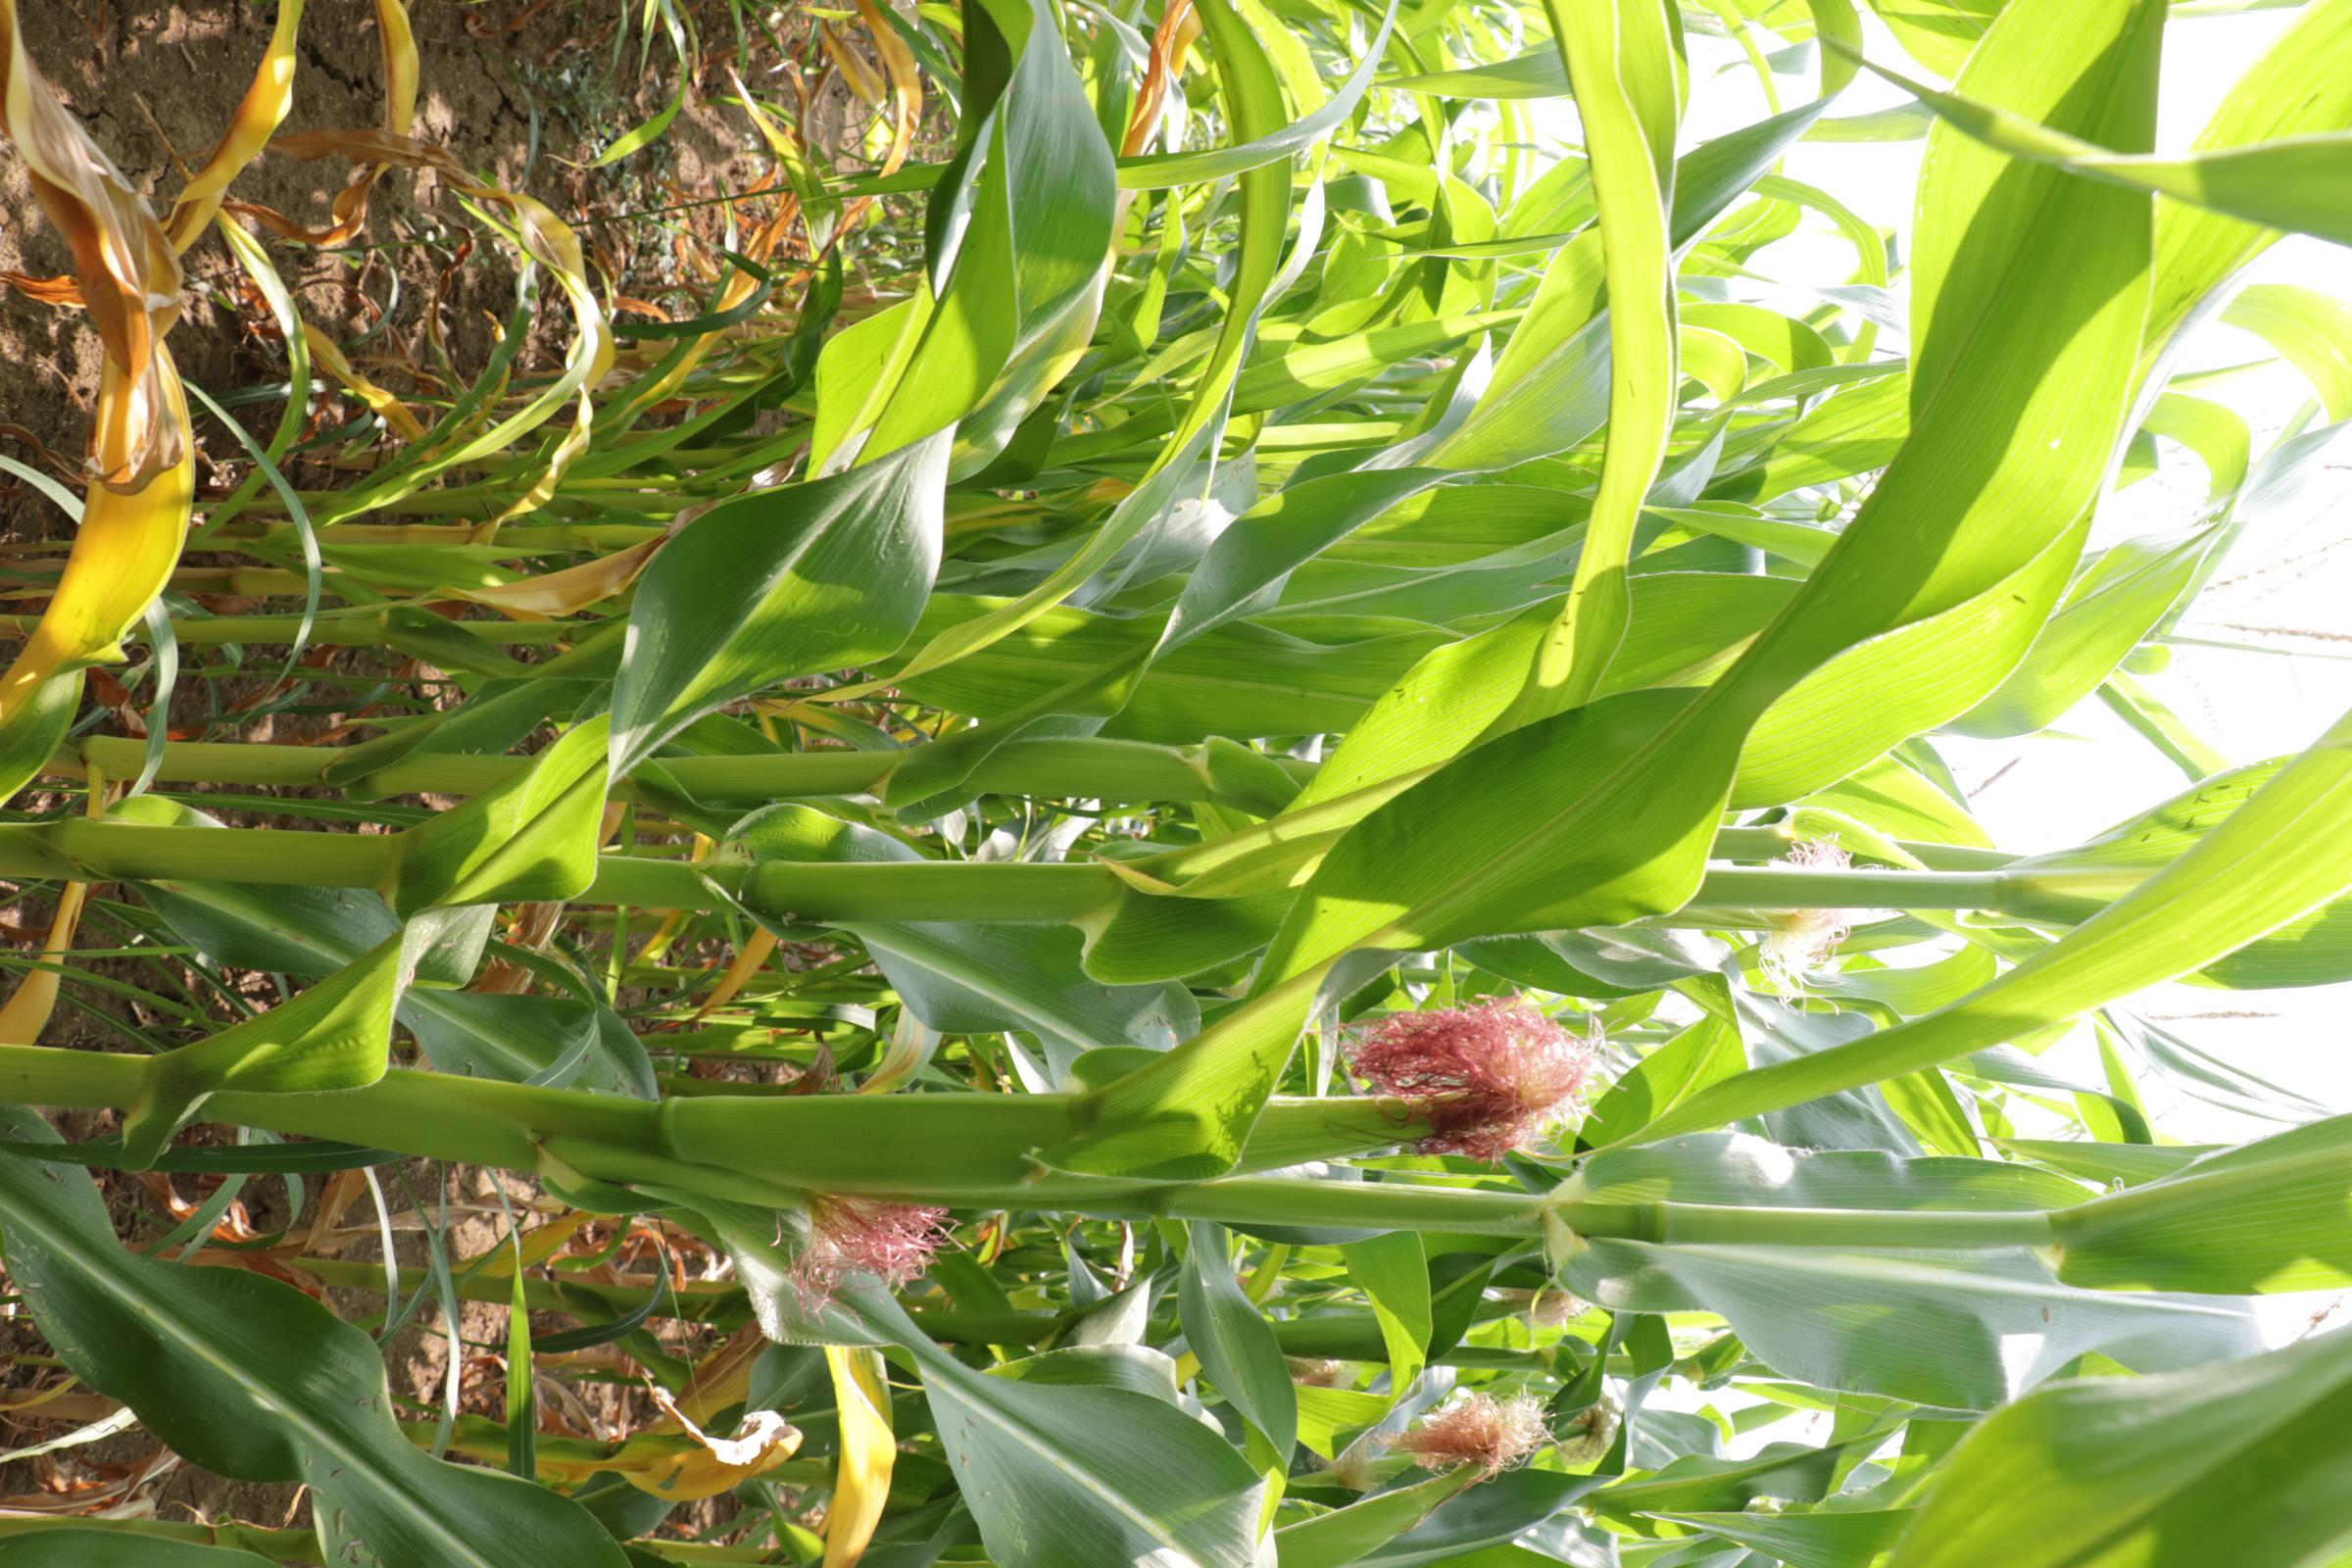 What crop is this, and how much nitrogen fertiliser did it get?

maize, no added nitrogen
